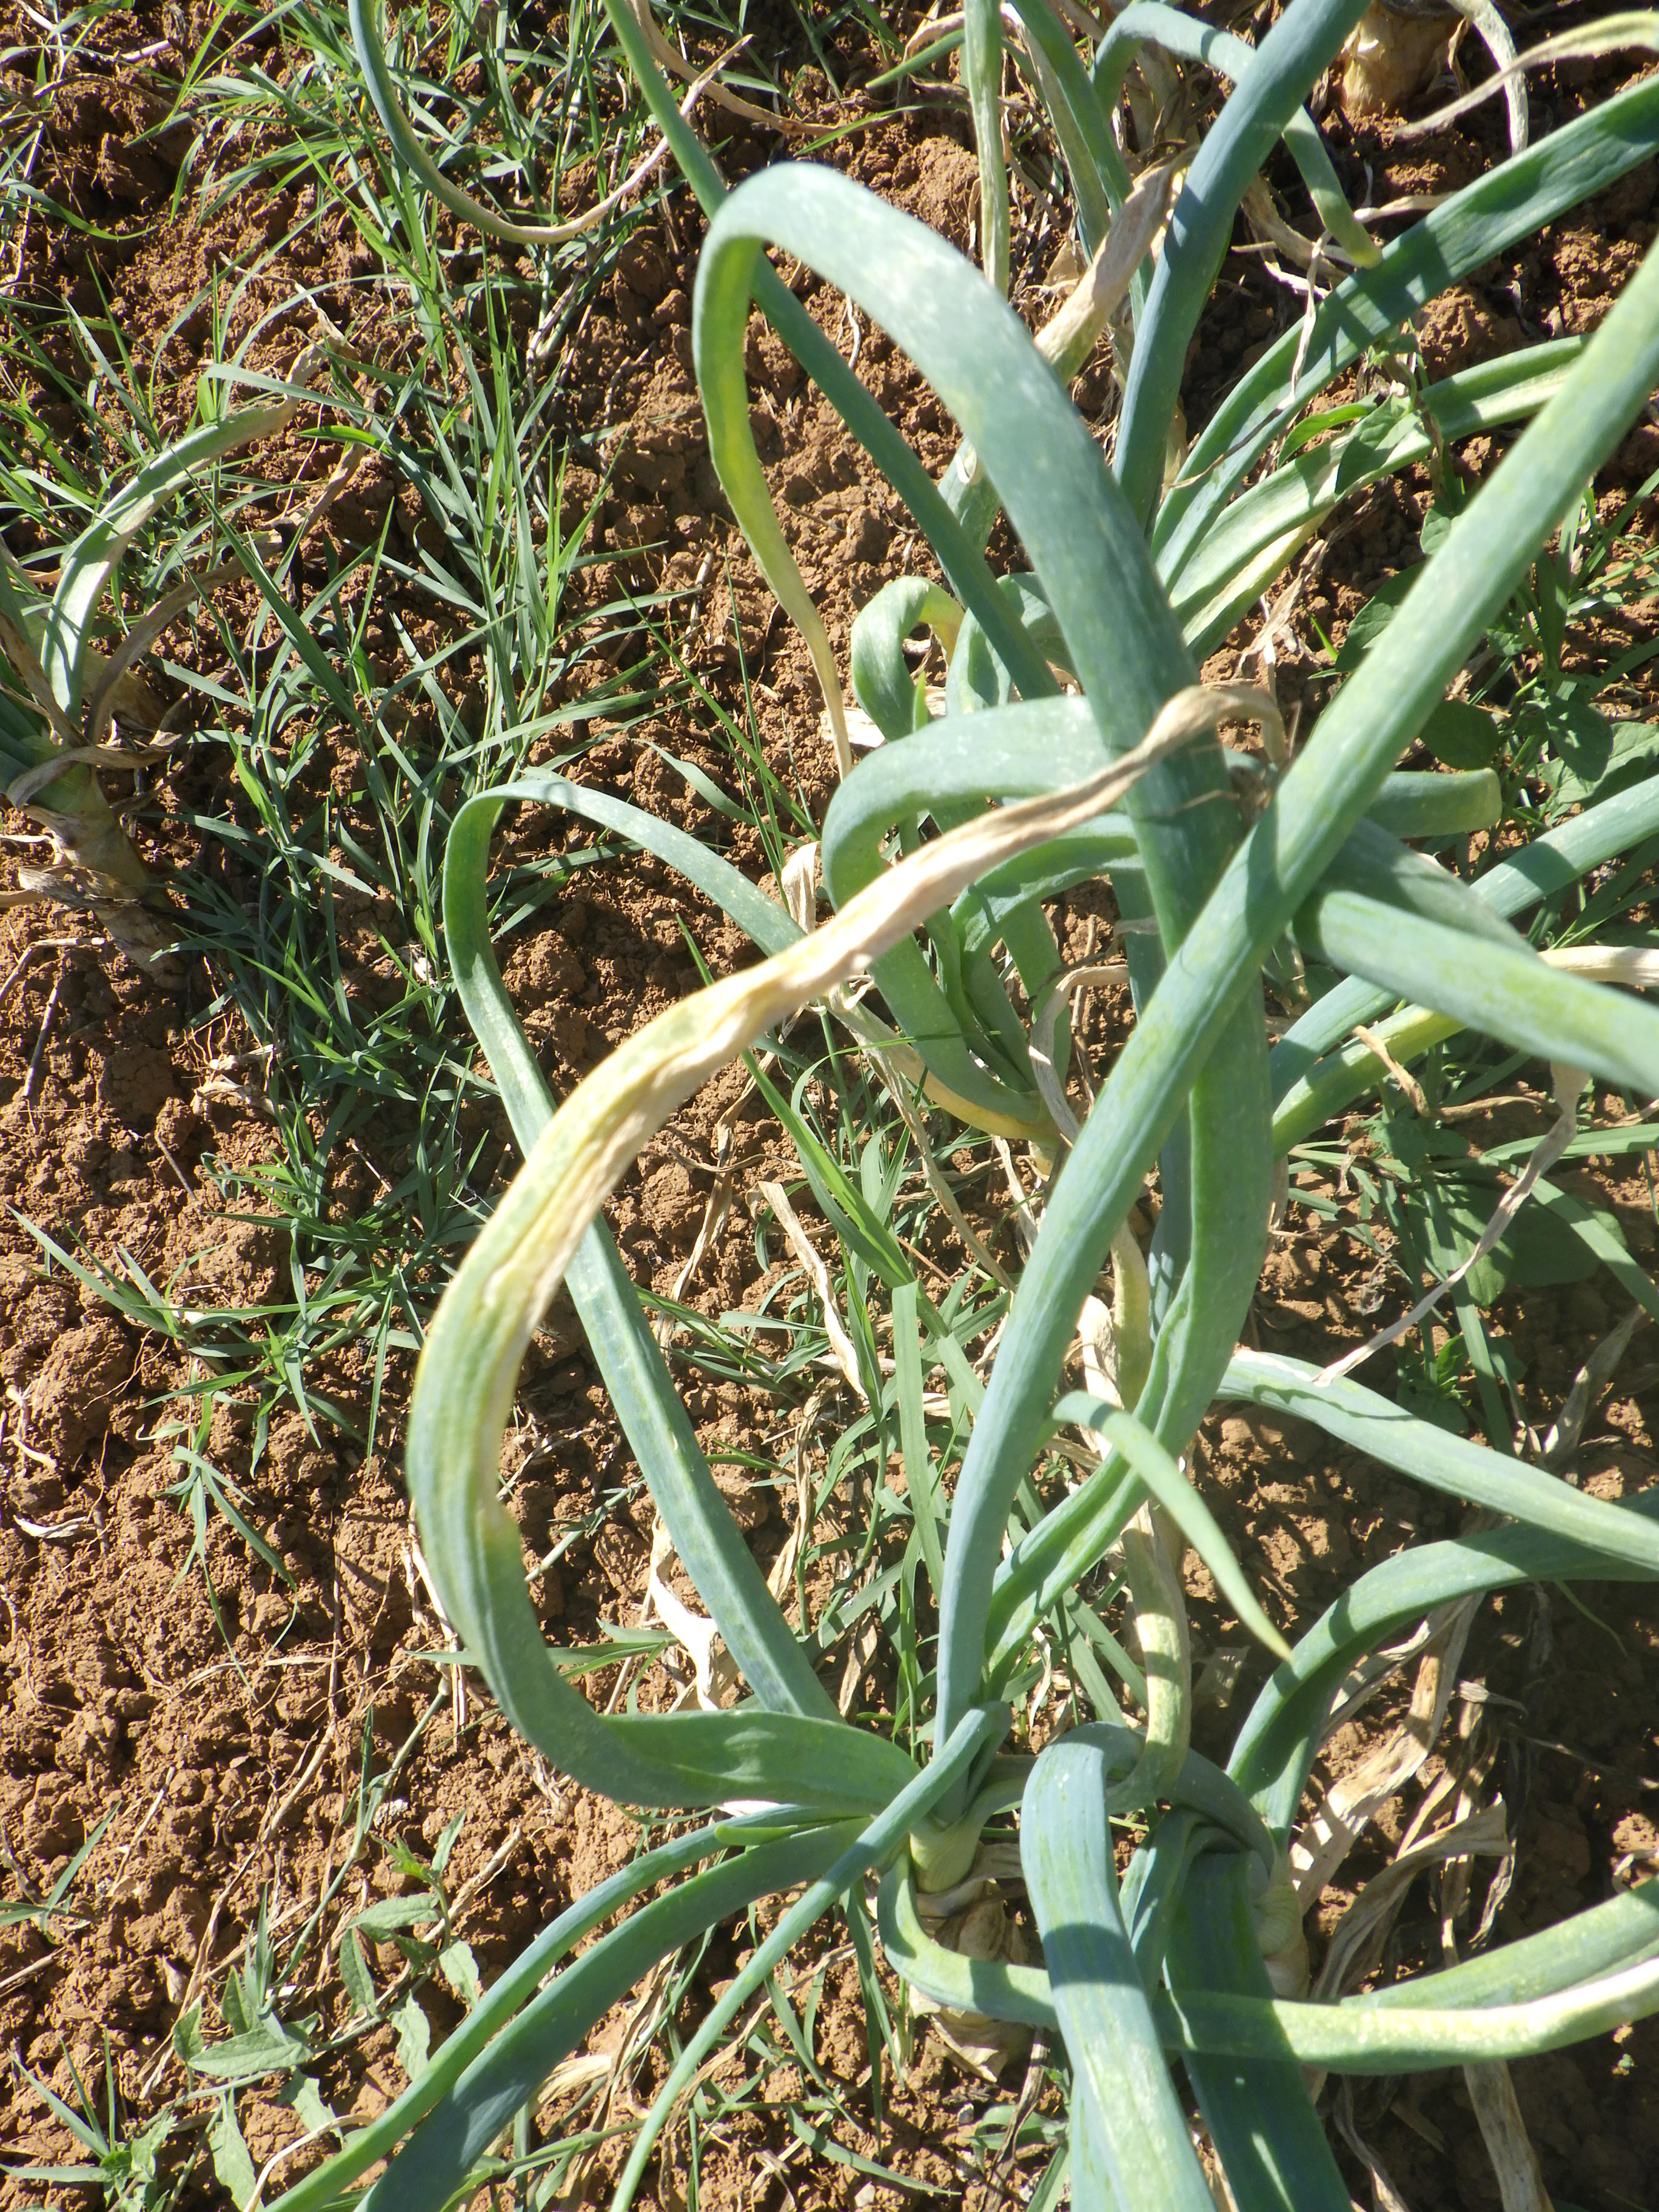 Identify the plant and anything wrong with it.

onion, downy mildew, weeds
